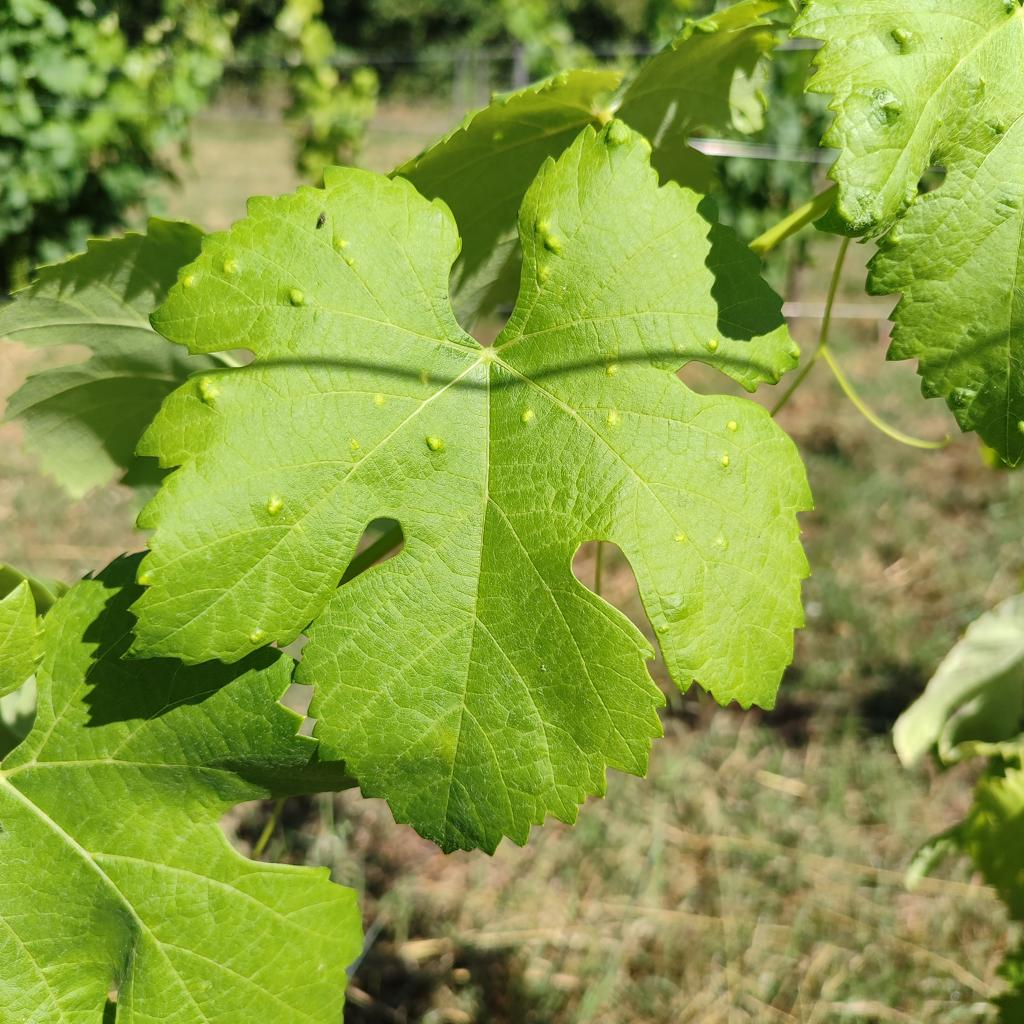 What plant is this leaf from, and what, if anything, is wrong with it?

grapevine, erineum mite
